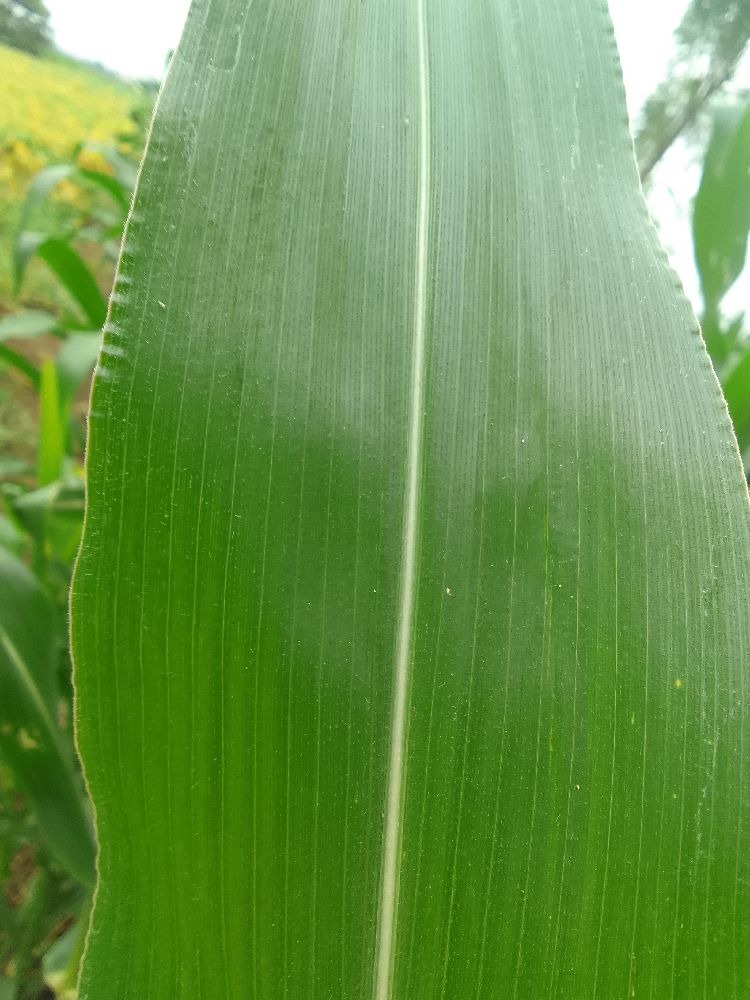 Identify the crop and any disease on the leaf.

maize, healthy
